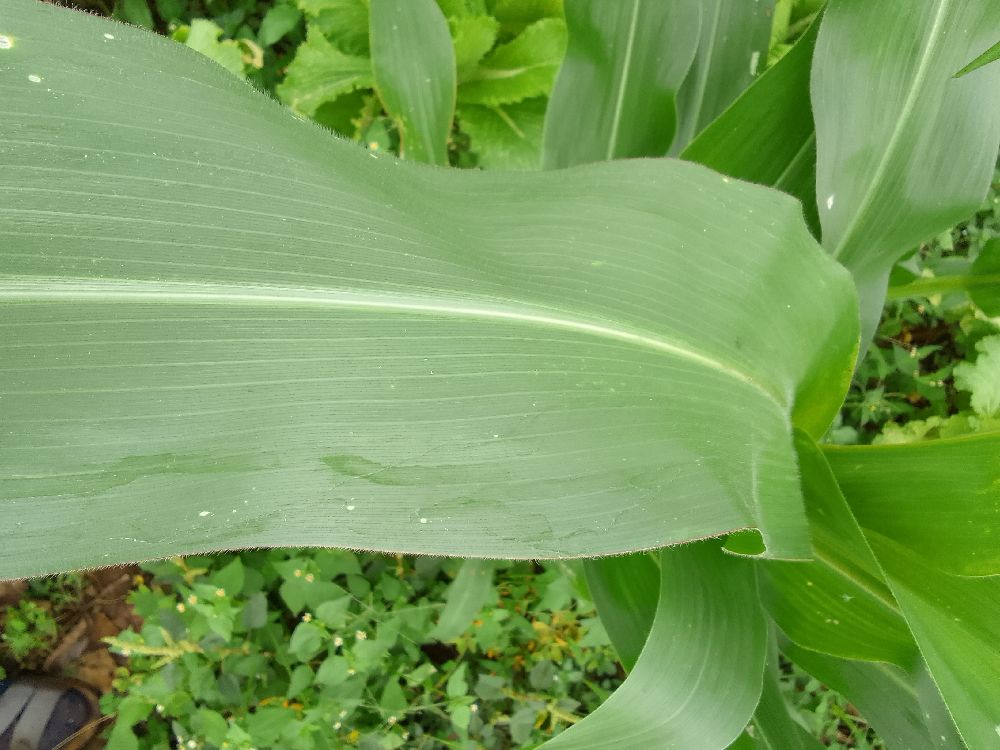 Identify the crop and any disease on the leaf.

maize, healthy
